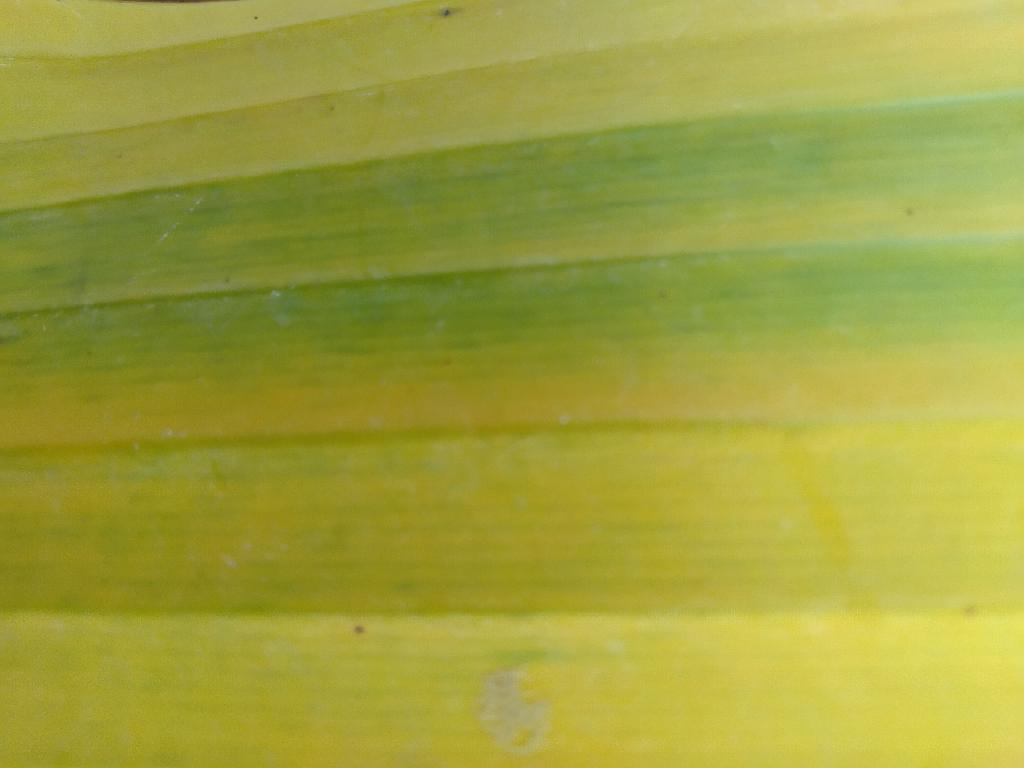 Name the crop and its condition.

banana, fusarium wilt race 1
